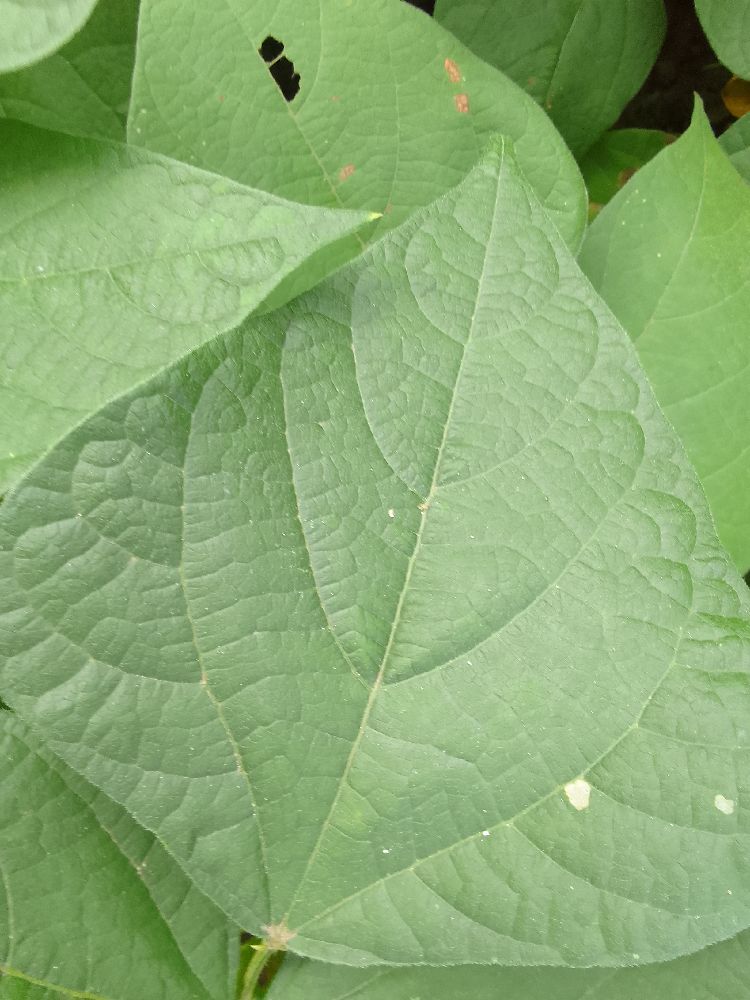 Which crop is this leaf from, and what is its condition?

common bean, healthy
